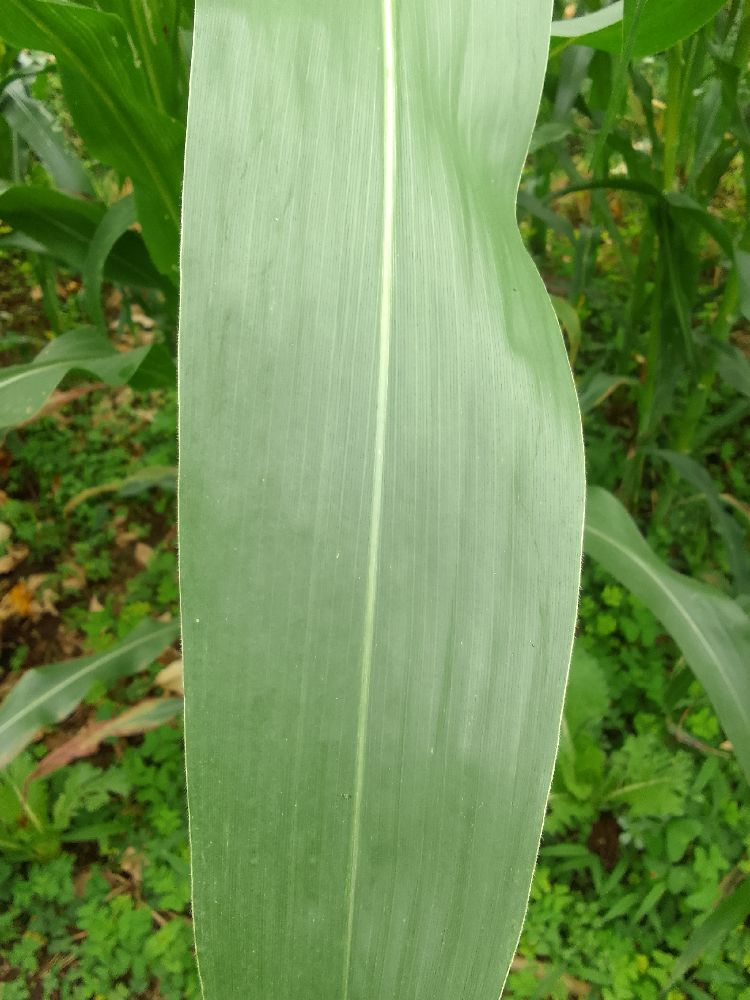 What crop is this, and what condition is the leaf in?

maize, healthy
